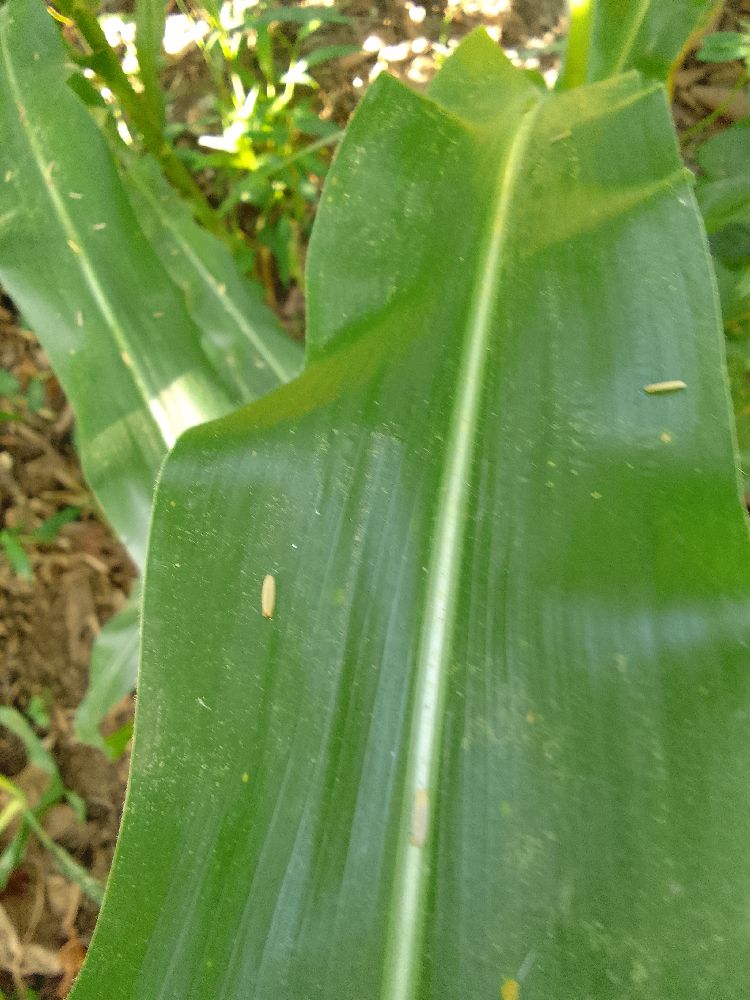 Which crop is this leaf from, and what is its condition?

maize, healthy
